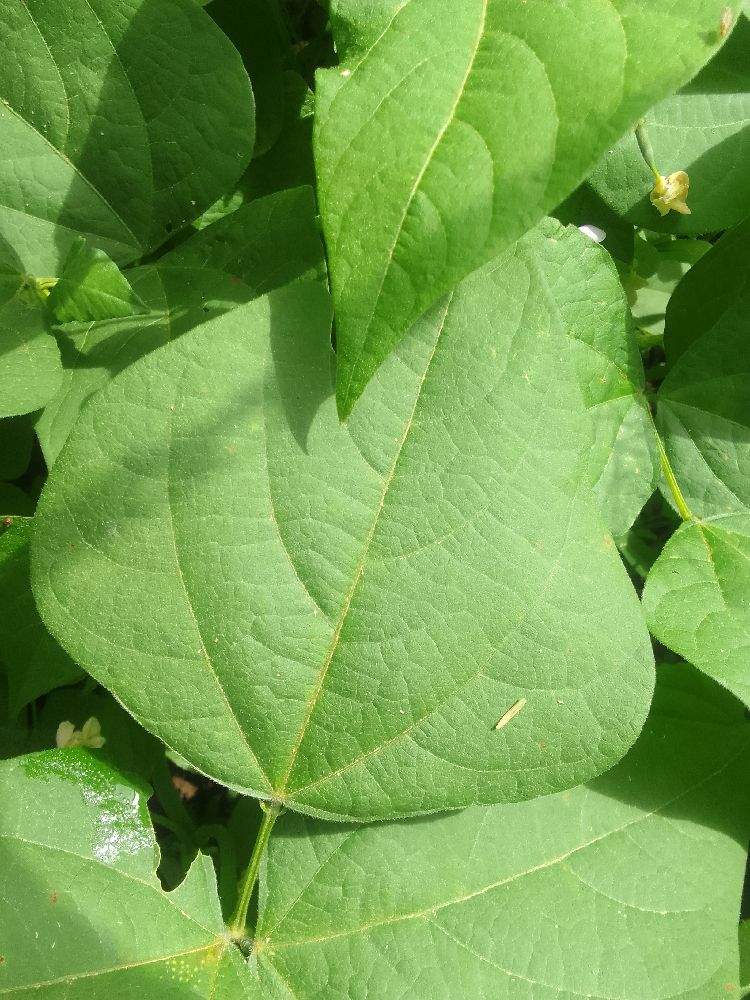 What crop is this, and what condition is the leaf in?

common bean, healthy
